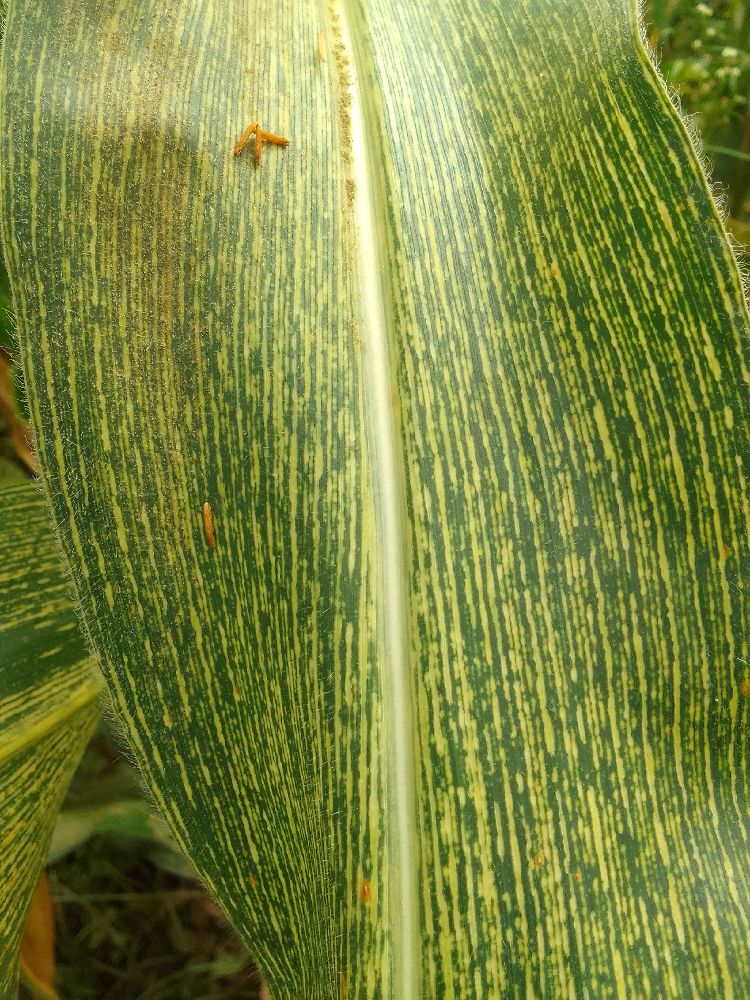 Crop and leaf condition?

maize, maize streak virus
